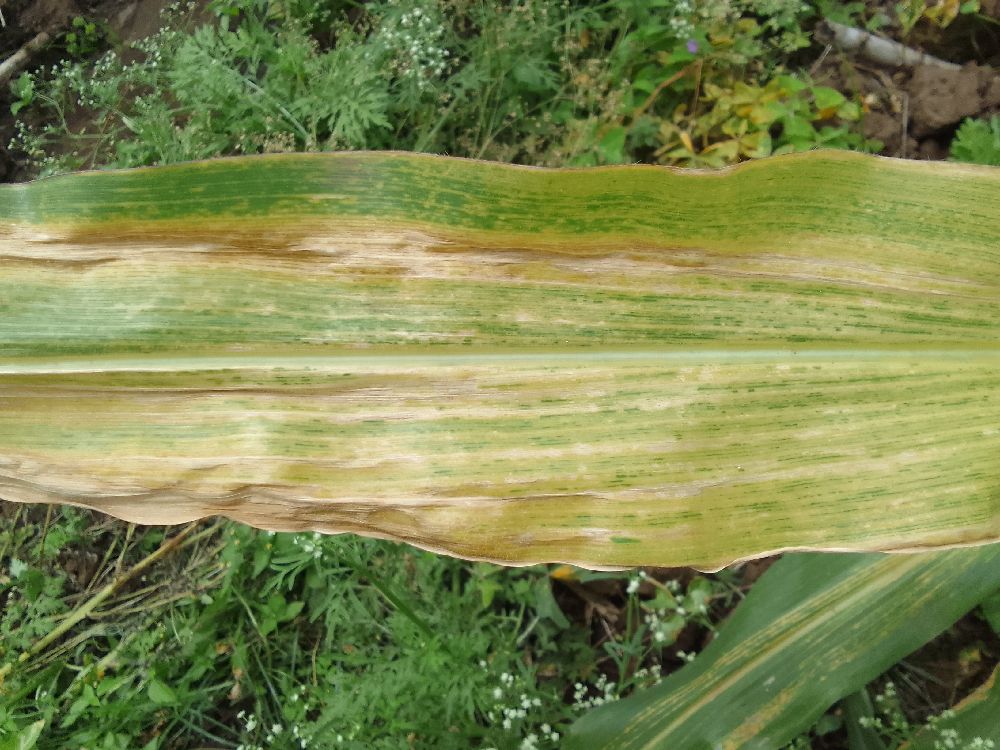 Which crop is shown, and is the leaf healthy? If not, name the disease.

maize, maize lethal necrosis
